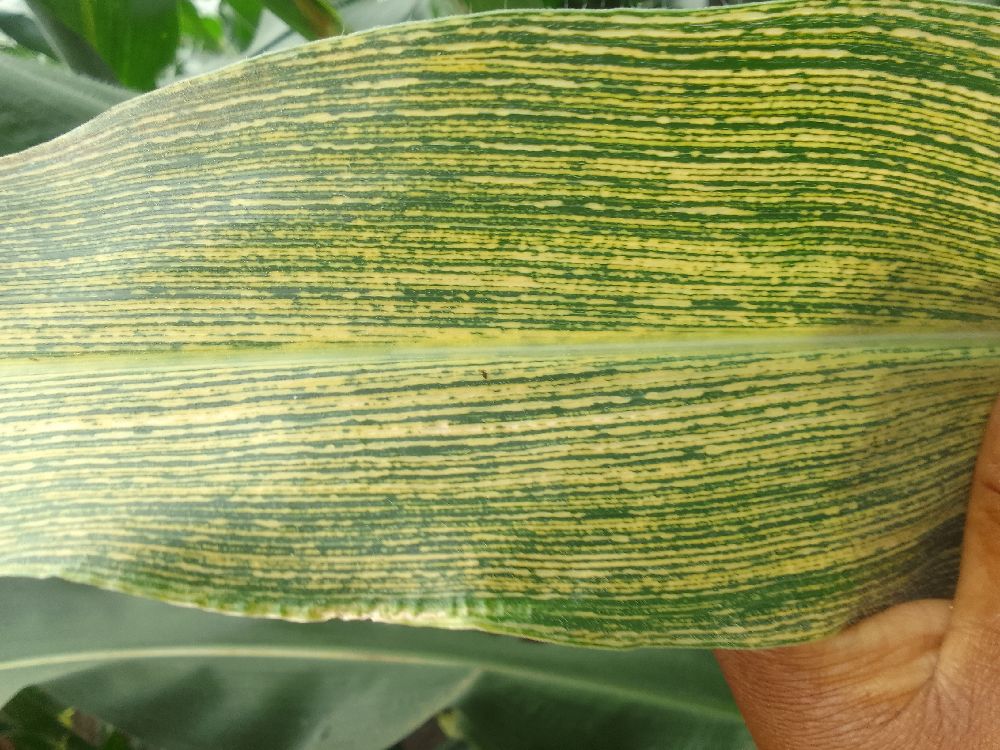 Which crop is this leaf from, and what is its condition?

maize, maize streak virus
